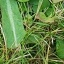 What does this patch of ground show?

structured weed
